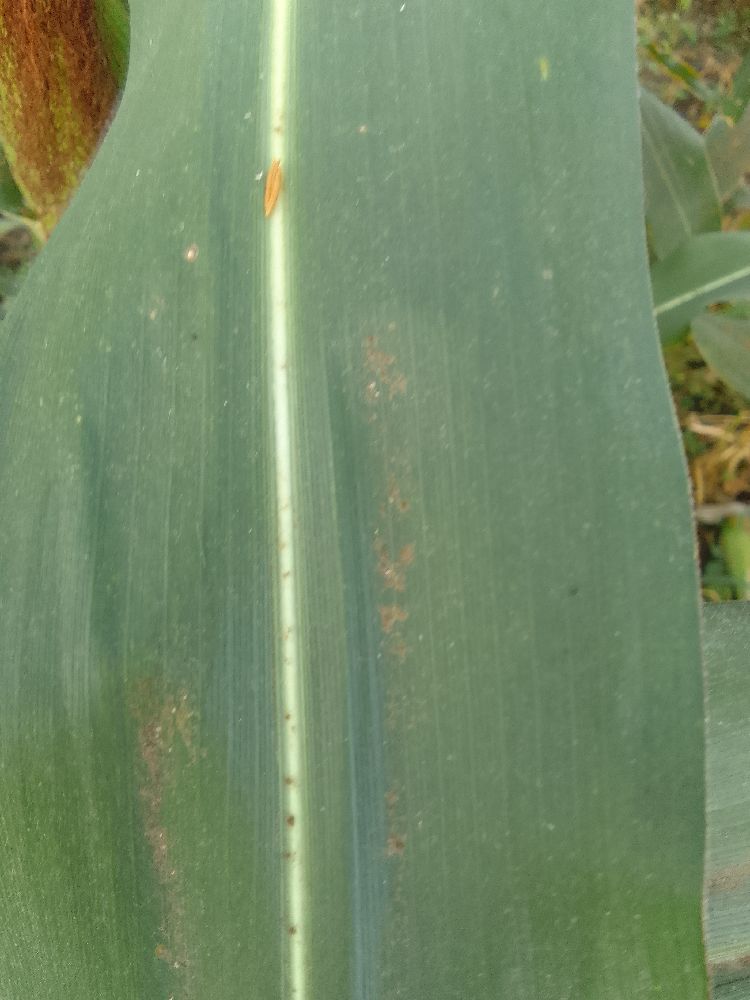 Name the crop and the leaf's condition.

maize, healthy
